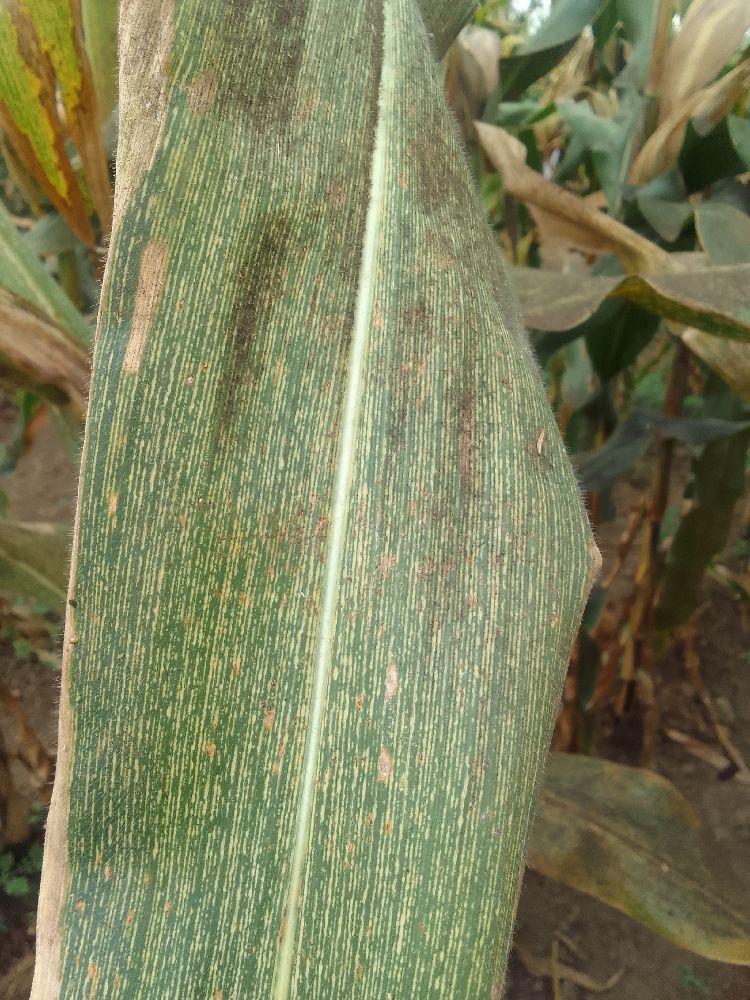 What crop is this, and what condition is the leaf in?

maize, maize streak virus
